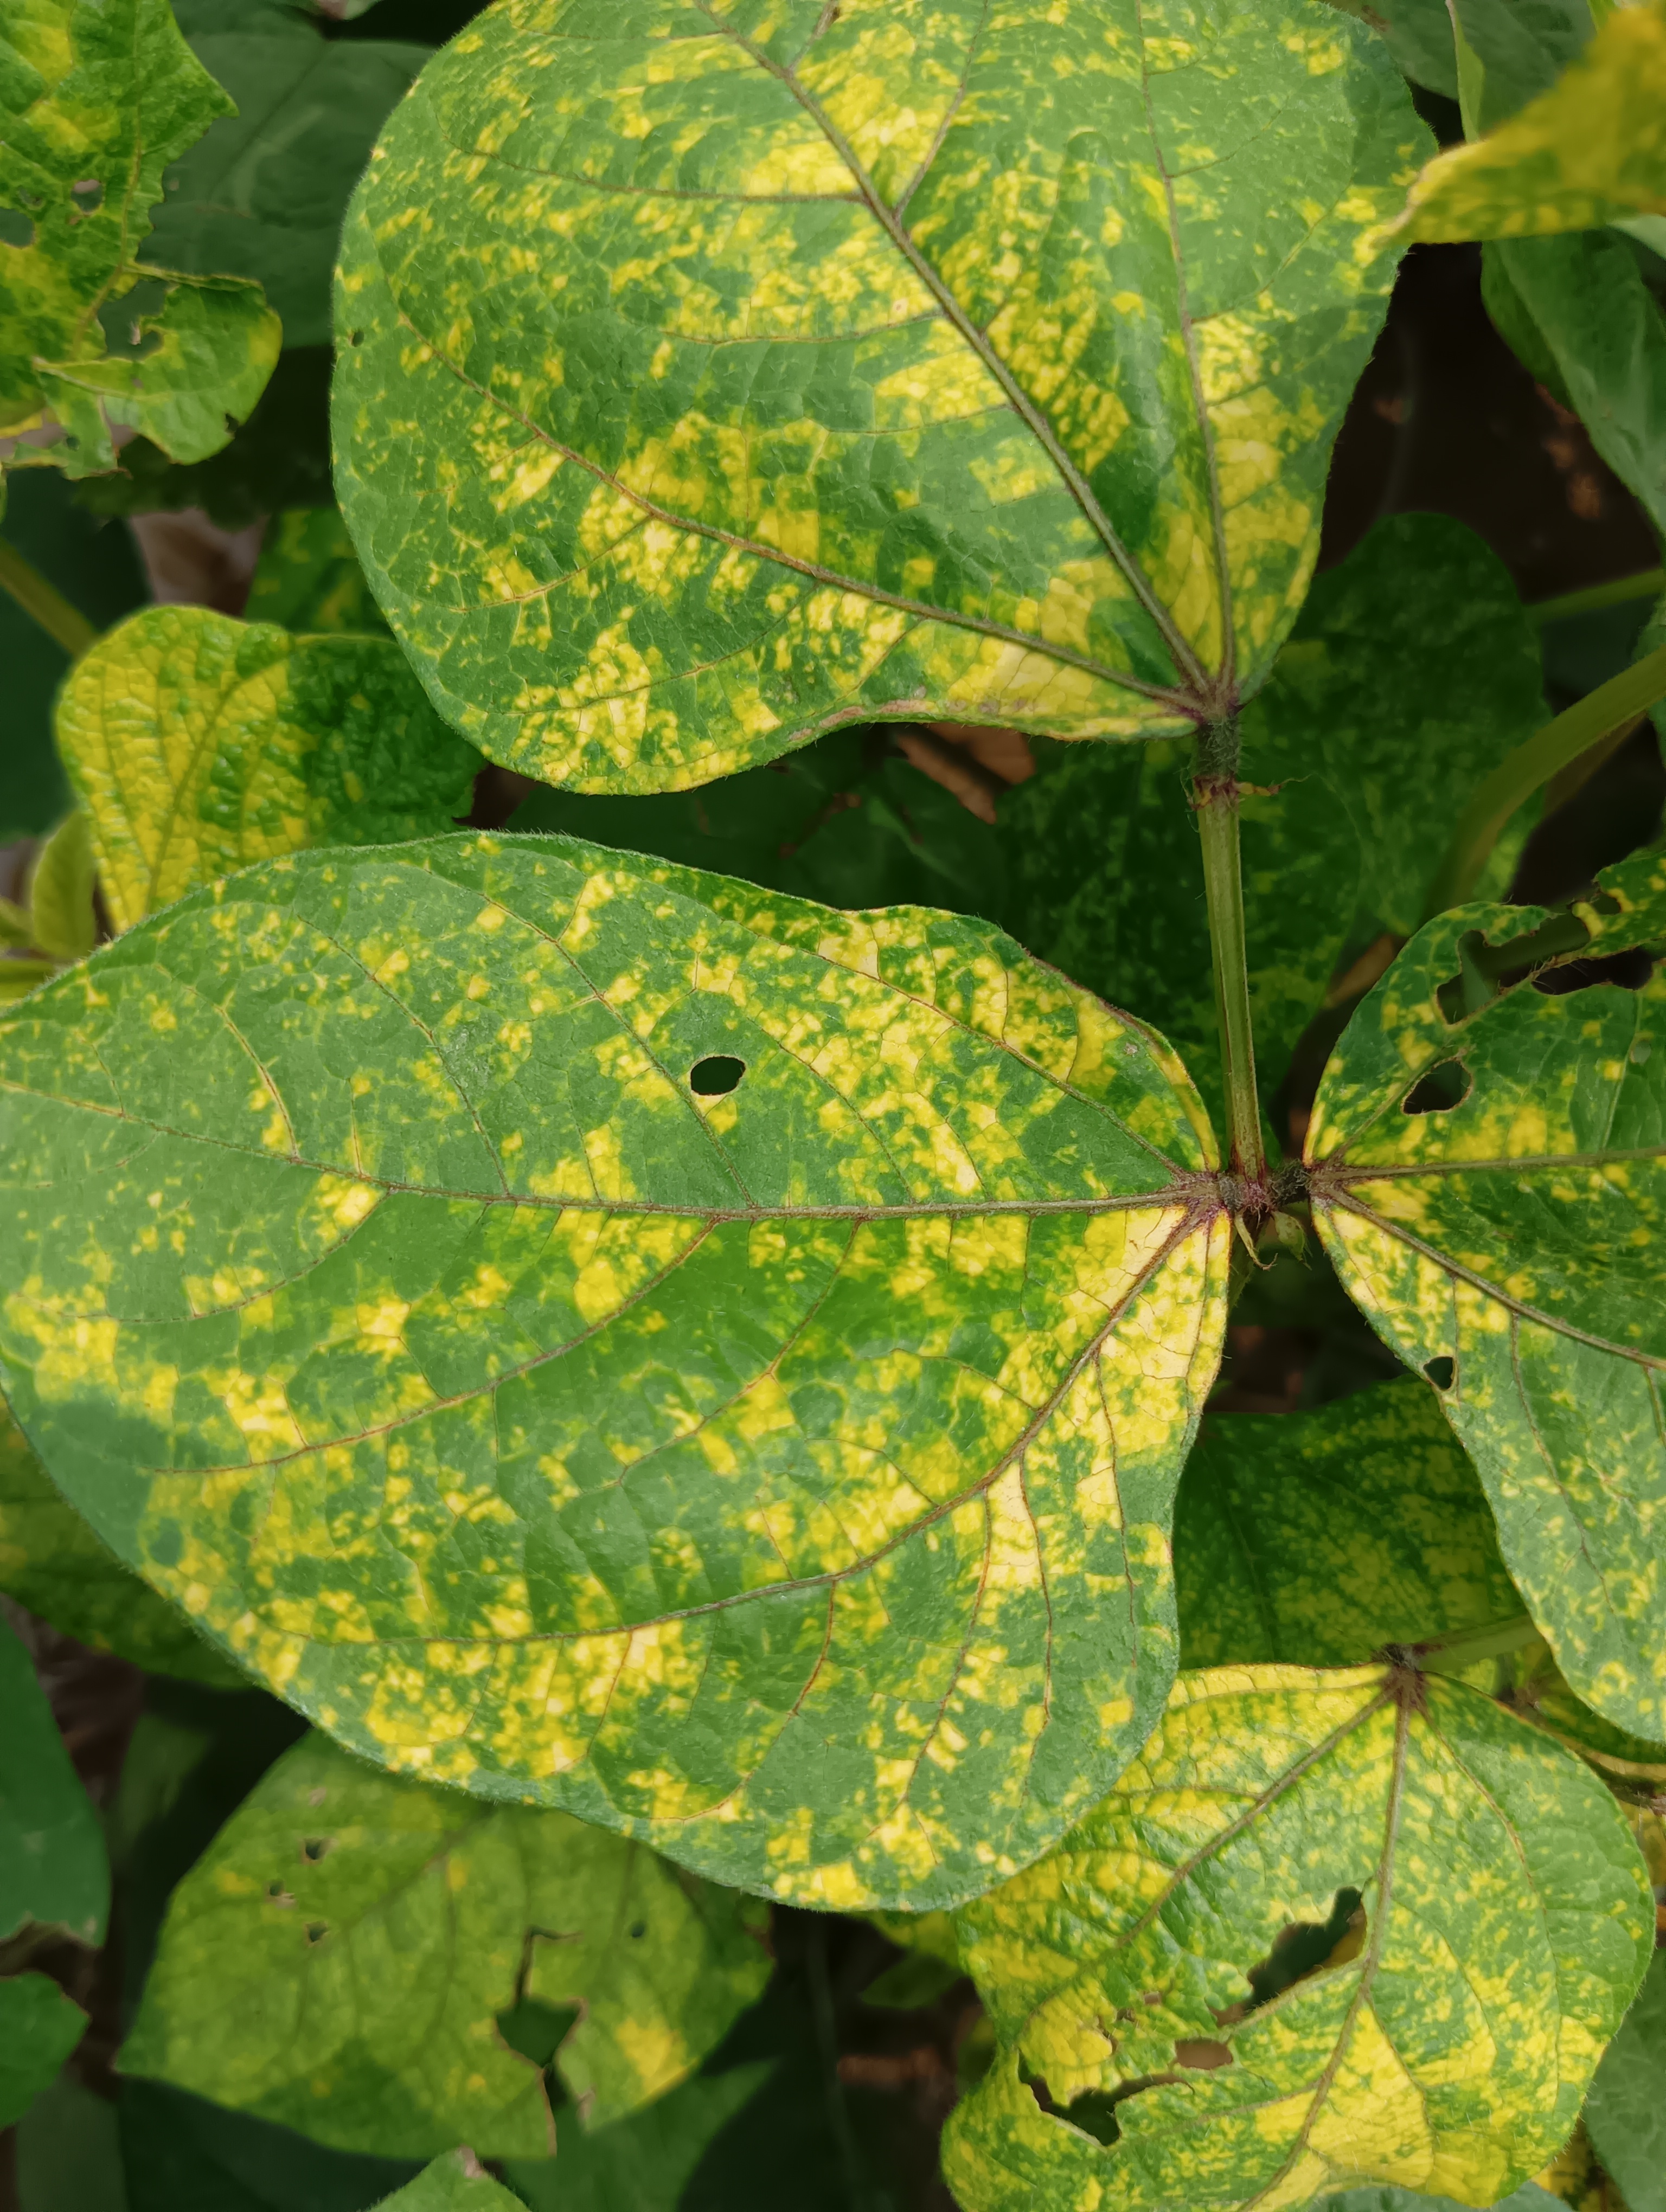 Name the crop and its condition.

mungbean, yellow mosaic
